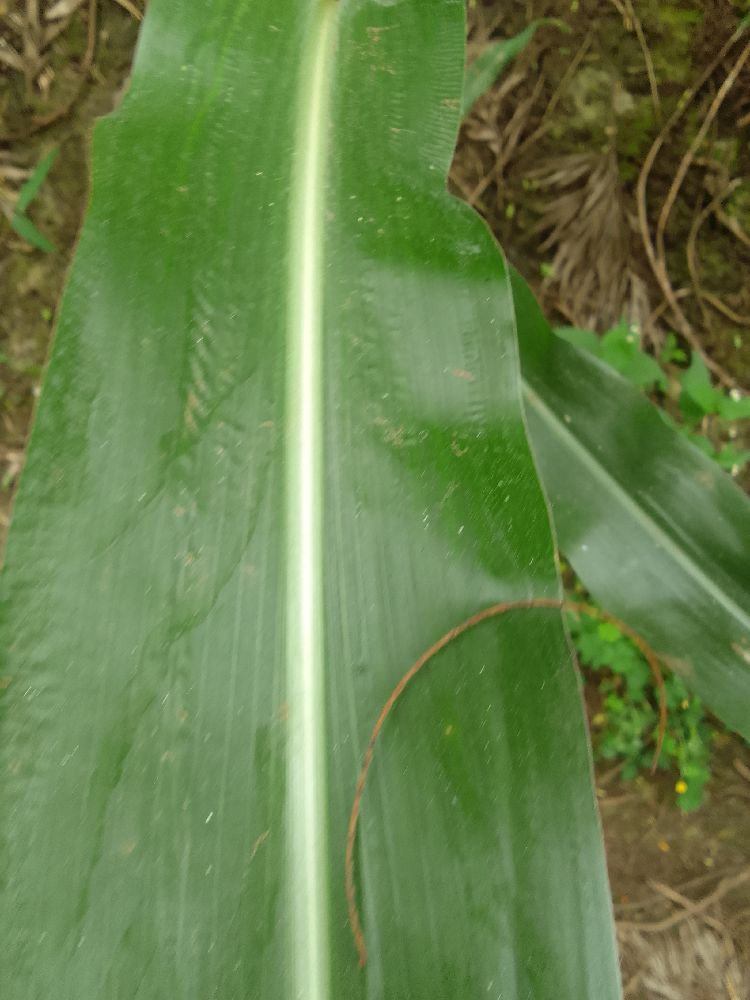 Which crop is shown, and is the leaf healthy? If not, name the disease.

maize, healthy
